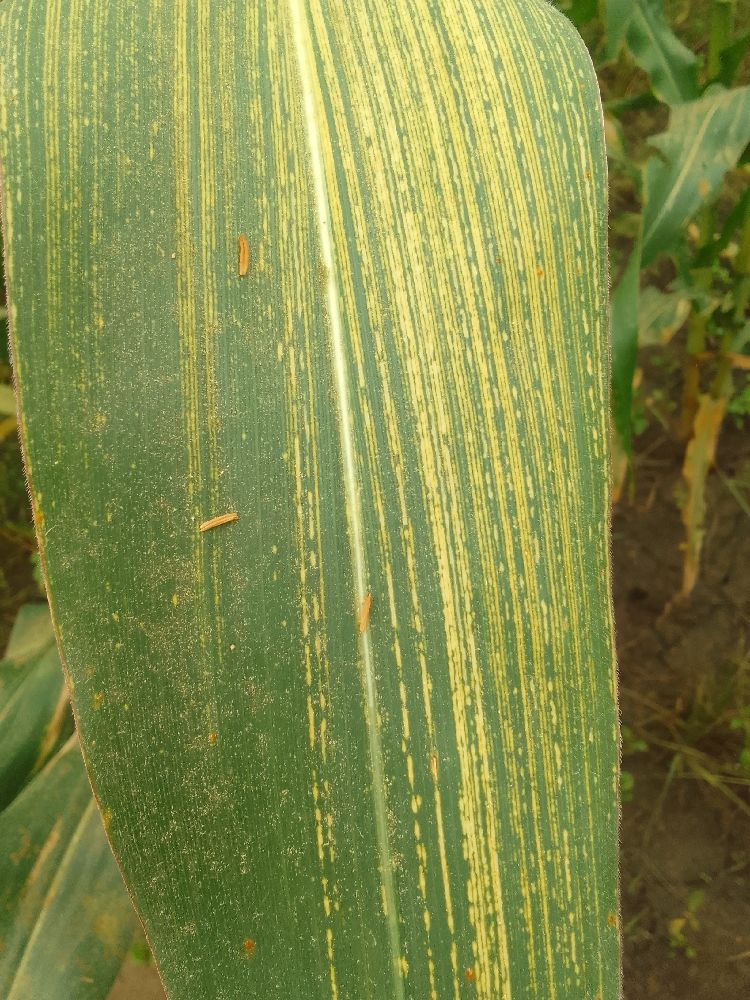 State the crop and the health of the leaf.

maize, maize streak virus
